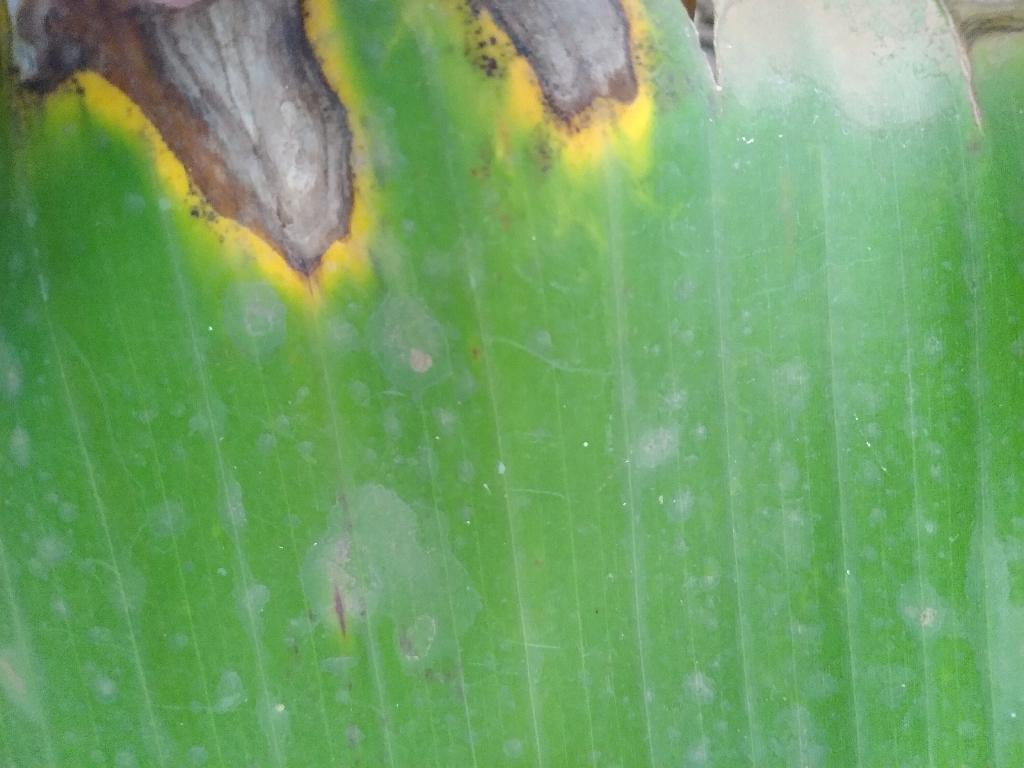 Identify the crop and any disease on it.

banana, black sigatoka
